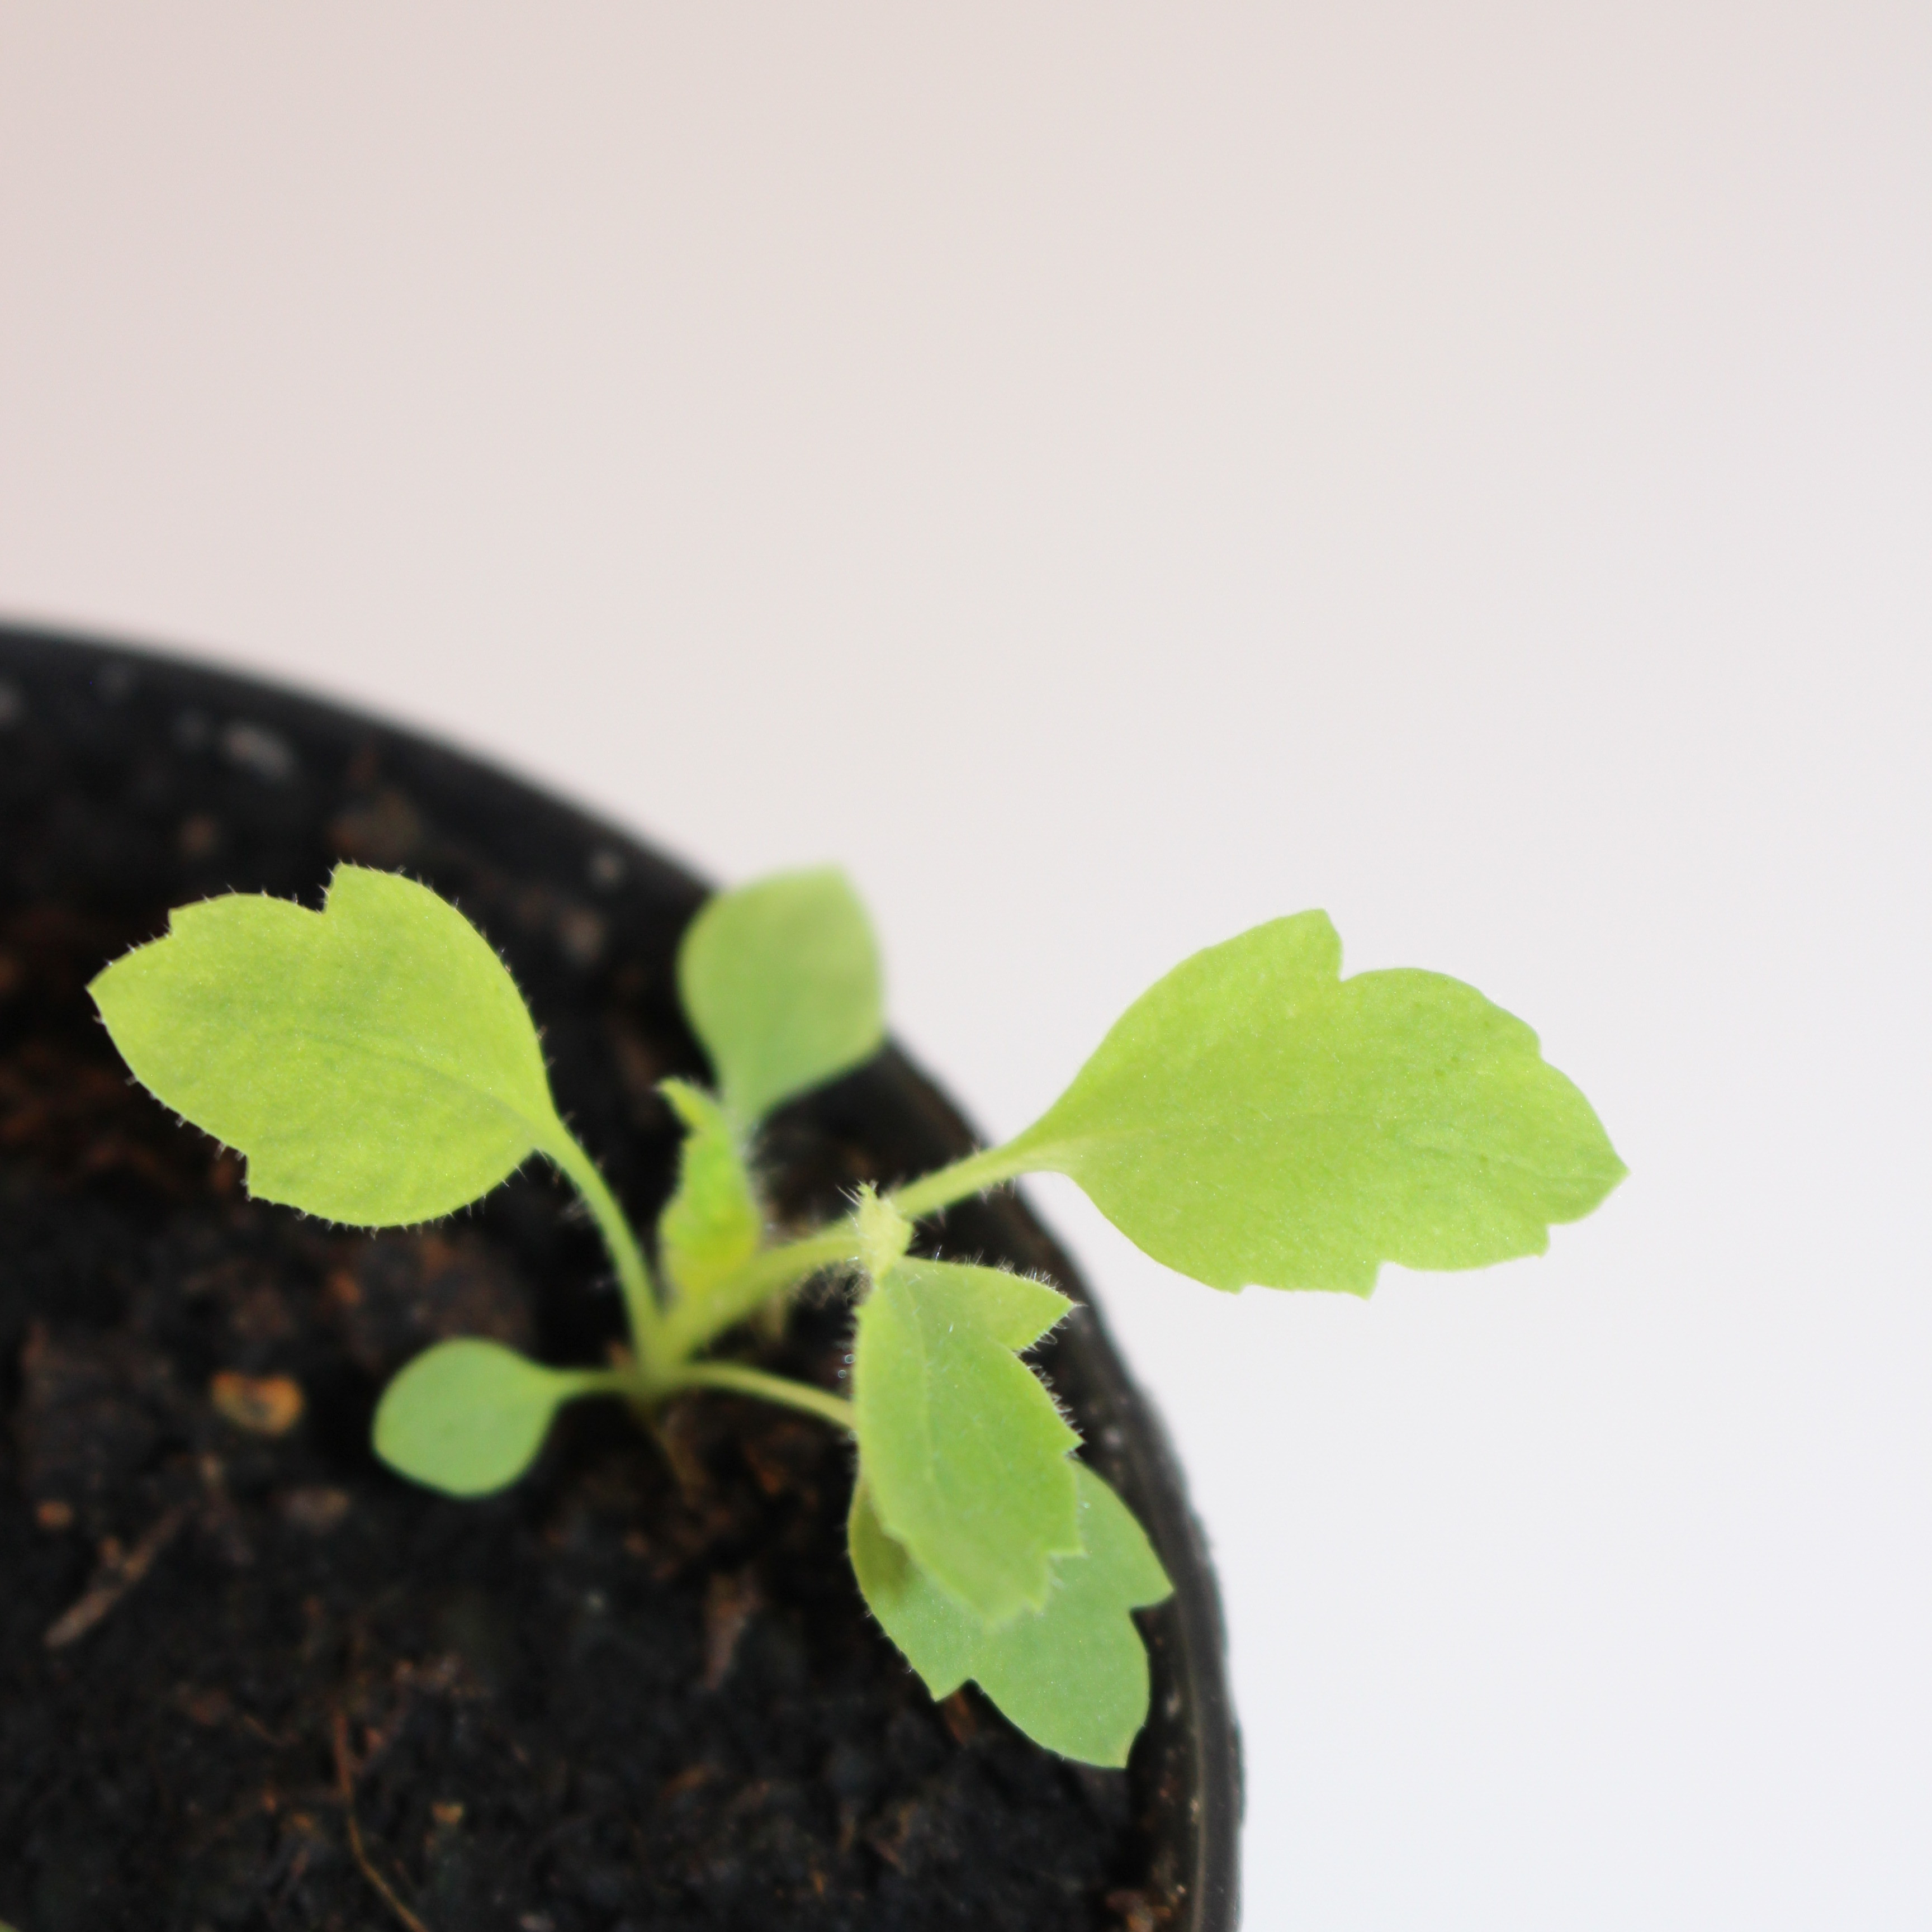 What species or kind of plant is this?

Papaver rhoeas
